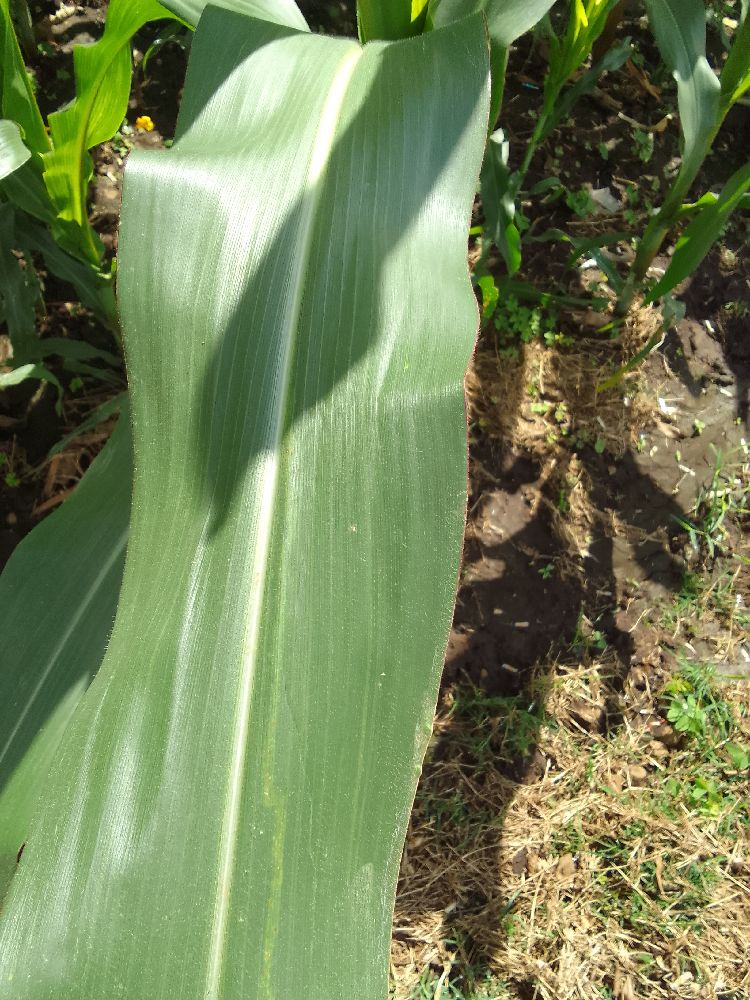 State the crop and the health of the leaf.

maize, healthy
